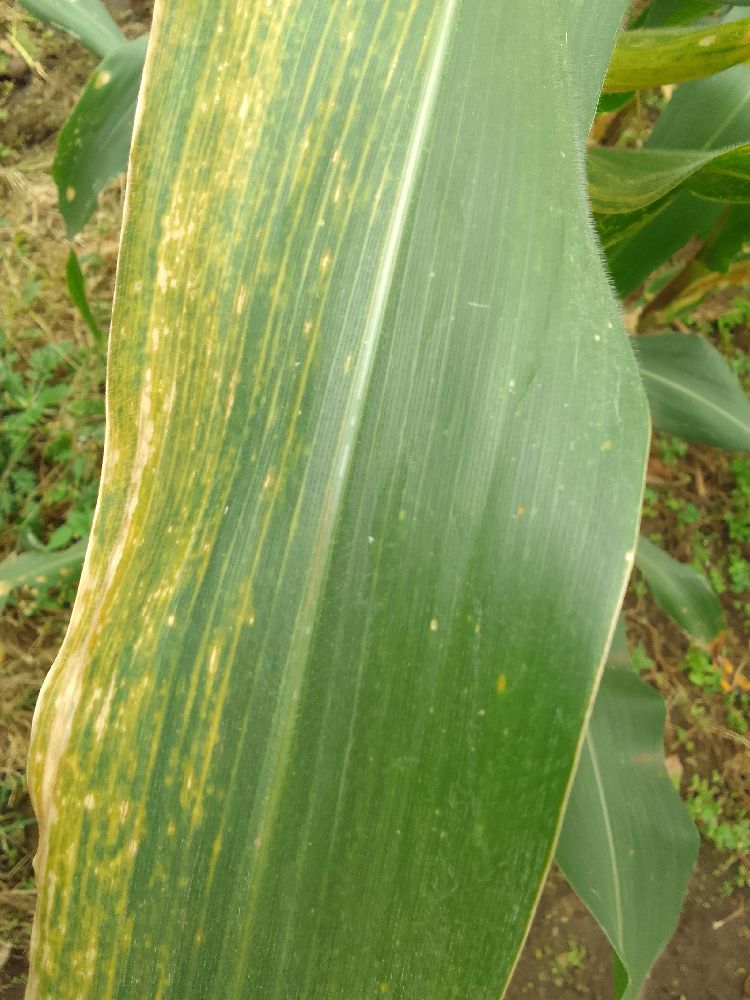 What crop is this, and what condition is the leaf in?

maize, maize lethal necrosis
